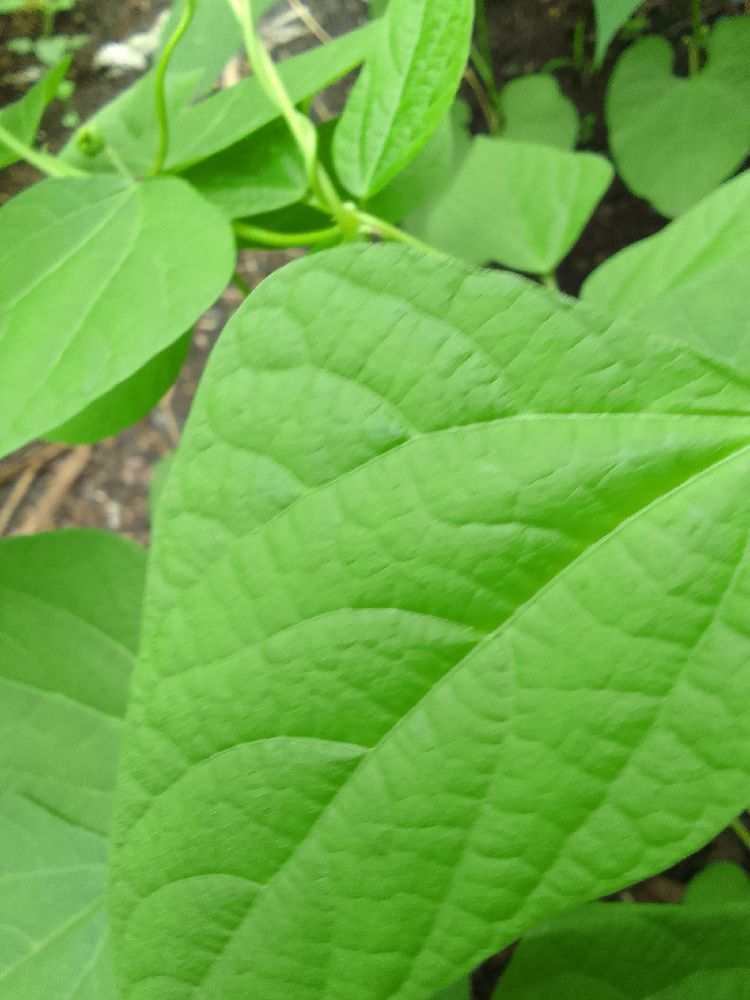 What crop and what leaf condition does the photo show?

common bean, healthy
